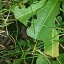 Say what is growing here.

structured weed
